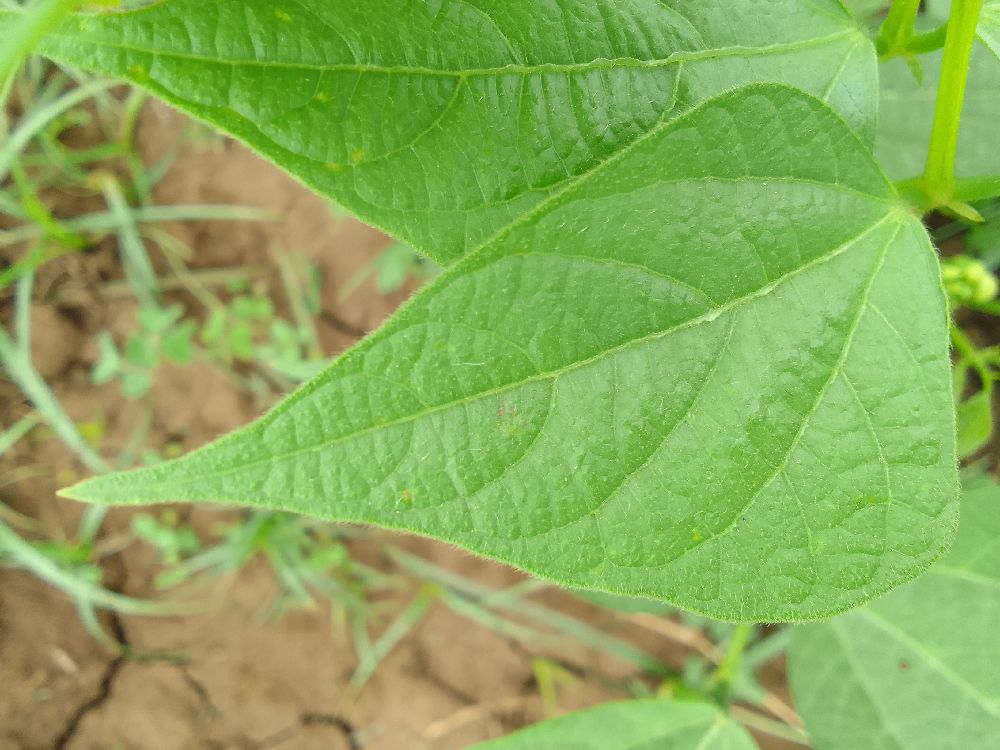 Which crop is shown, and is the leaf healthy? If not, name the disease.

common bean, healthy
